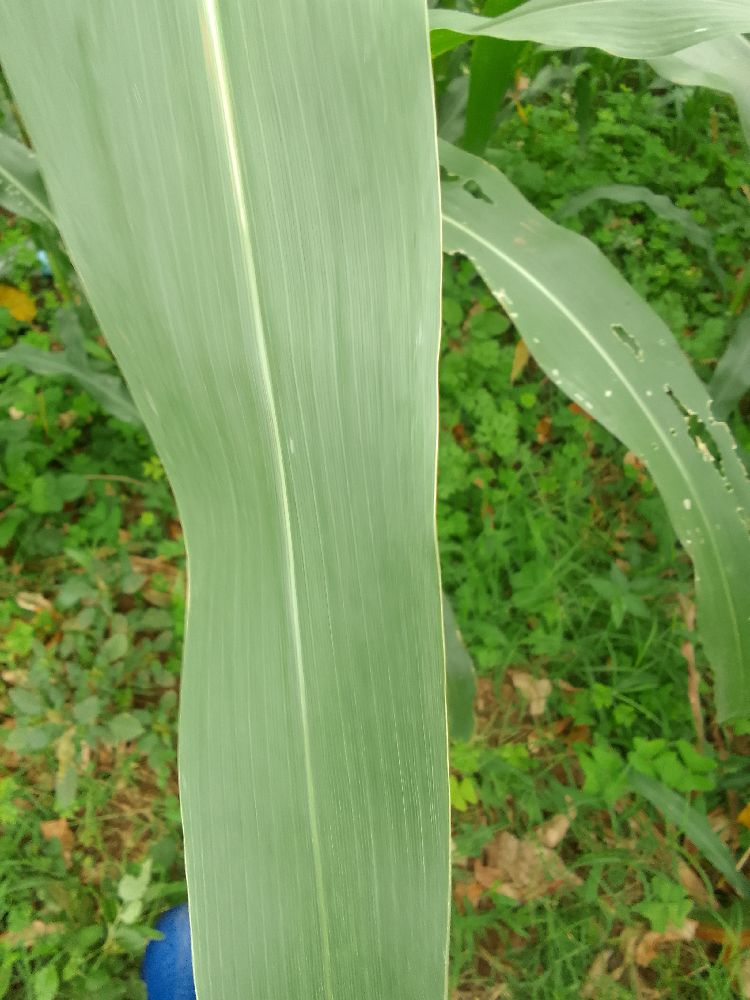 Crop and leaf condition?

maize, healthy
